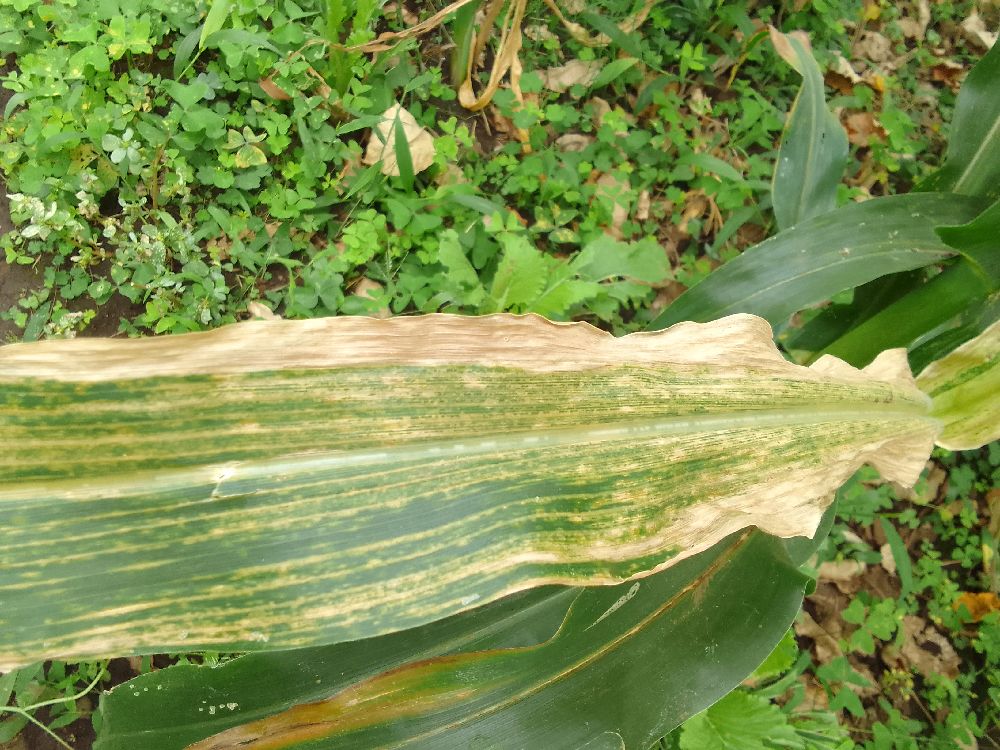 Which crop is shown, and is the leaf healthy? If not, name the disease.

maize, maize lethal necrosis
